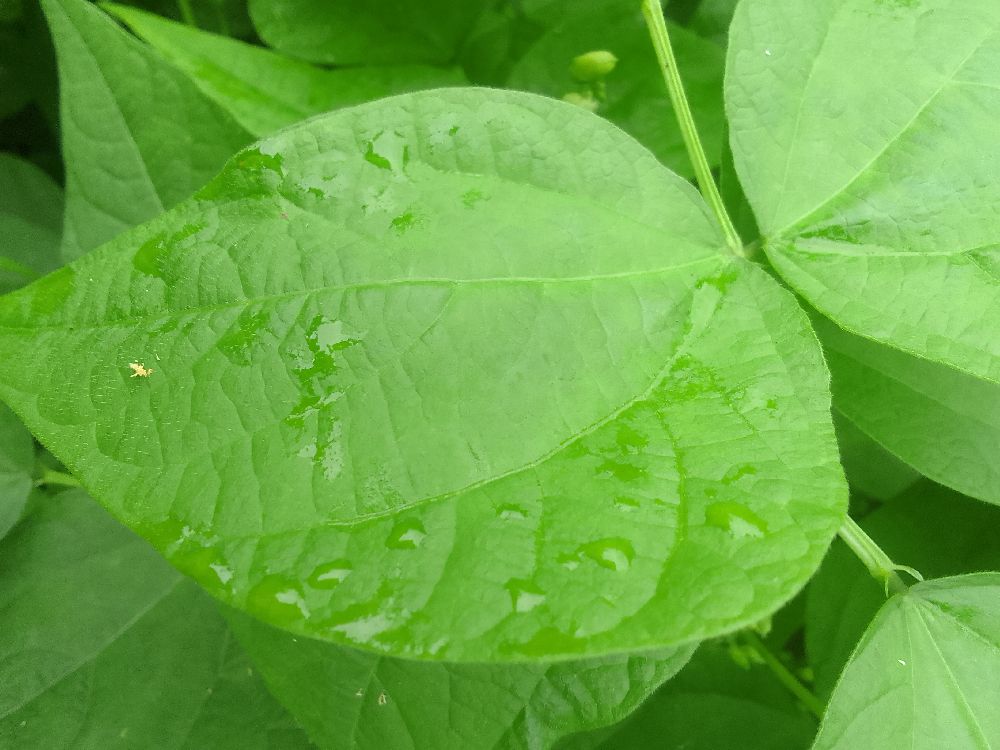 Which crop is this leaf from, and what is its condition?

common bean, healthy
